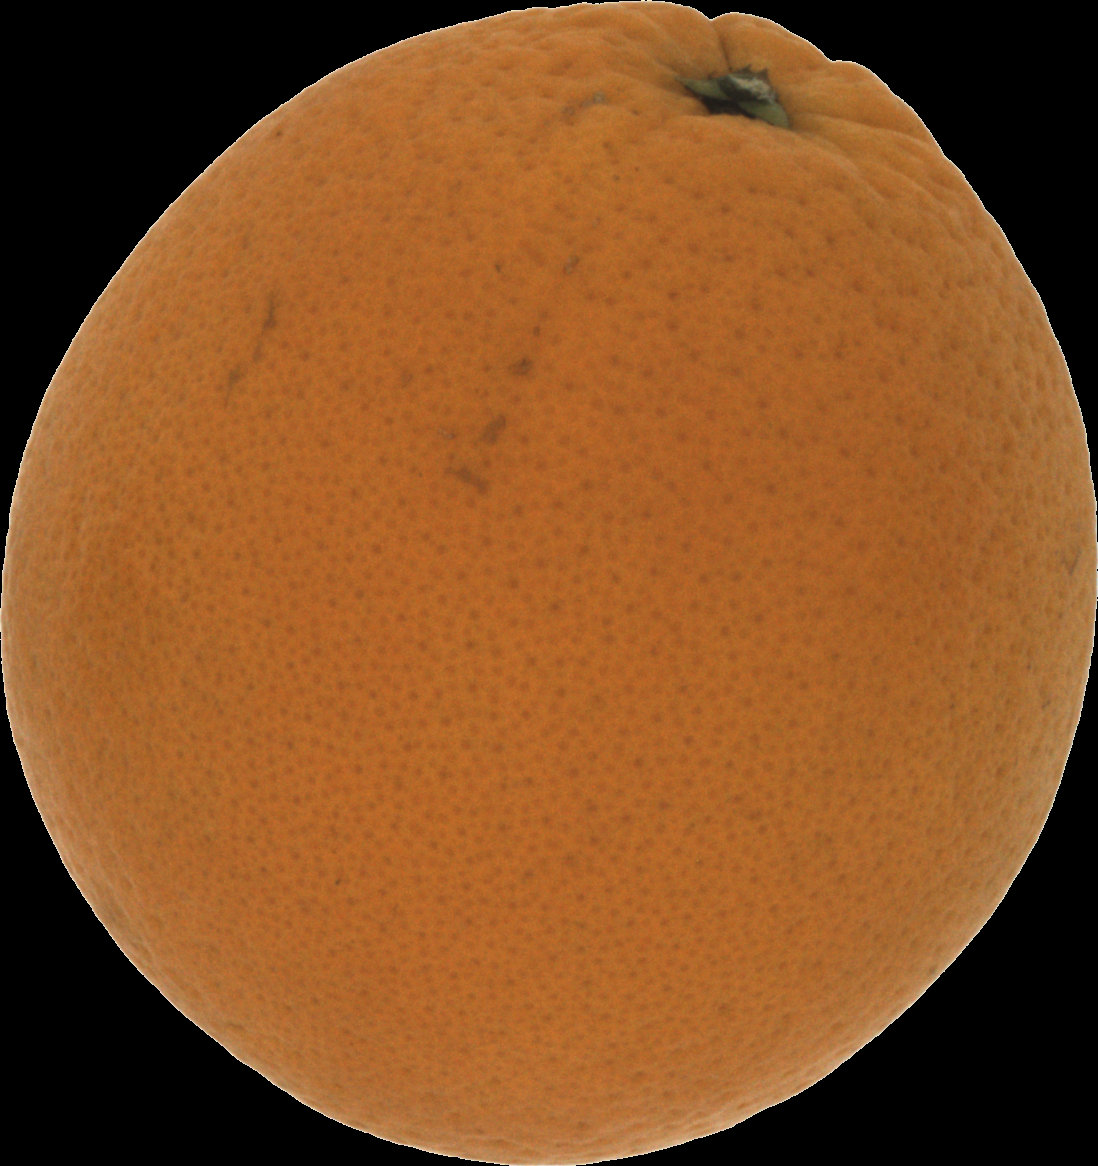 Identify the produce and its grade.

orange, good
